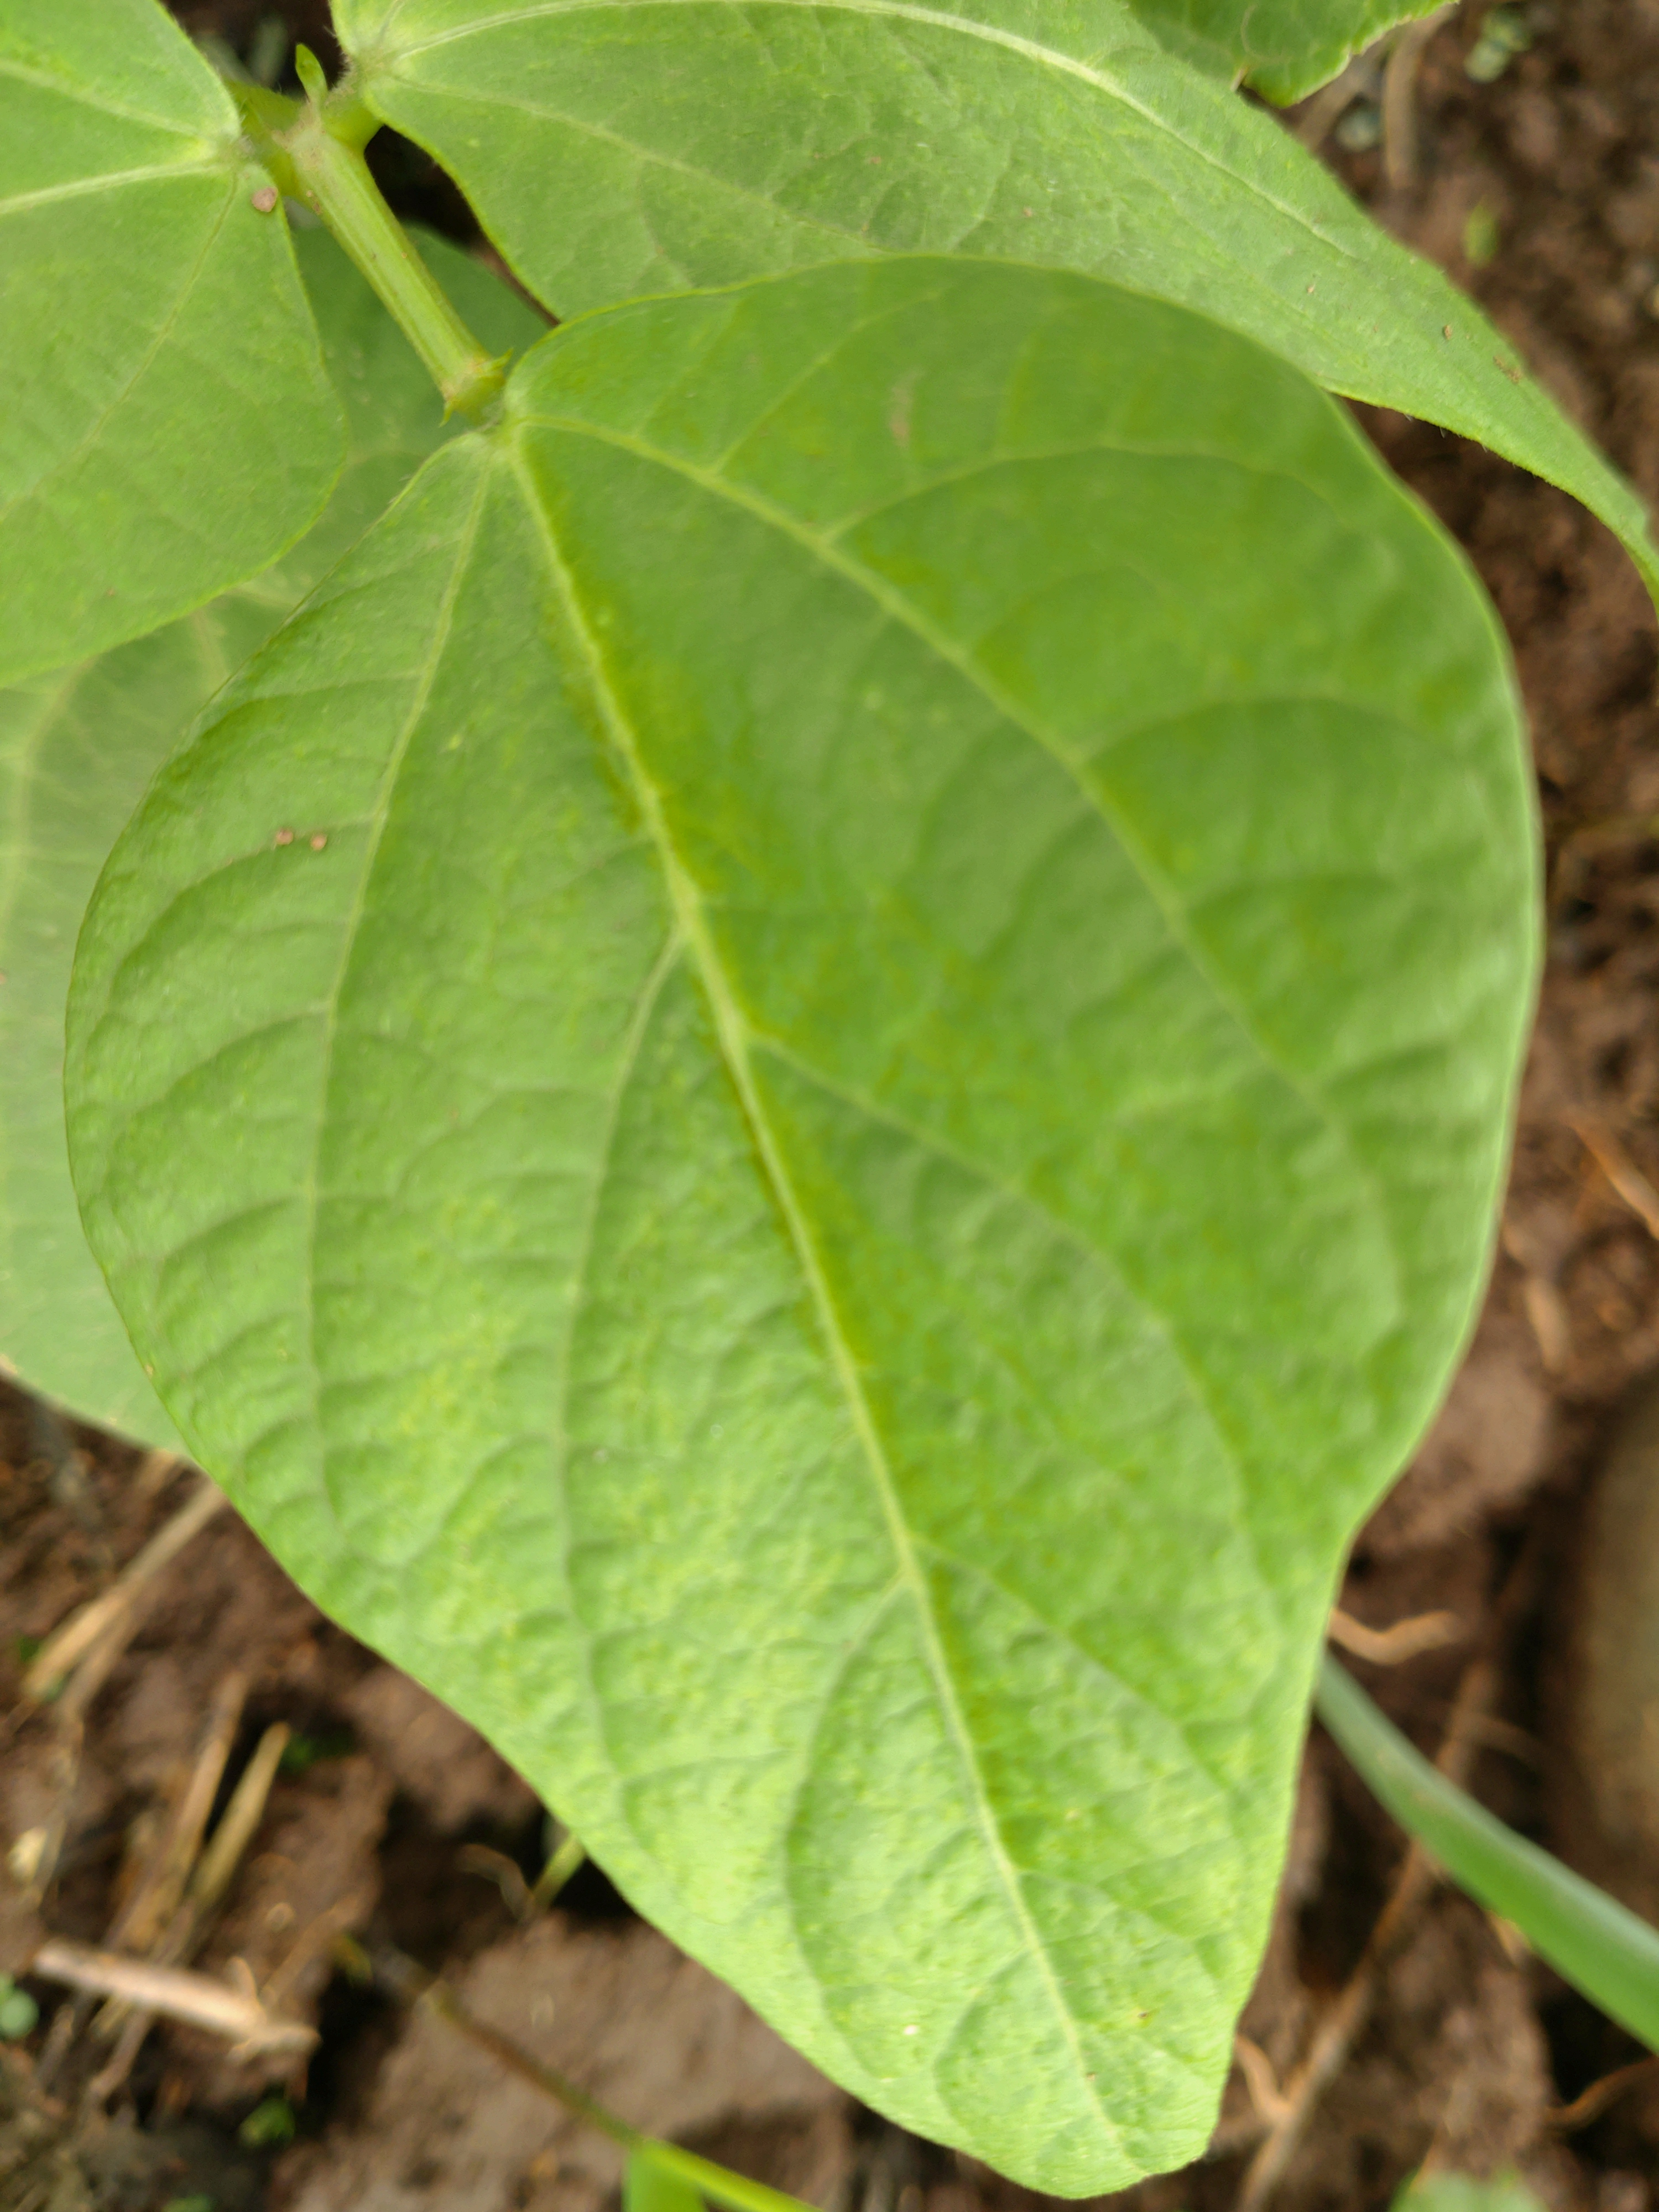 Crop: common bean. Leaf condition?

healthy
